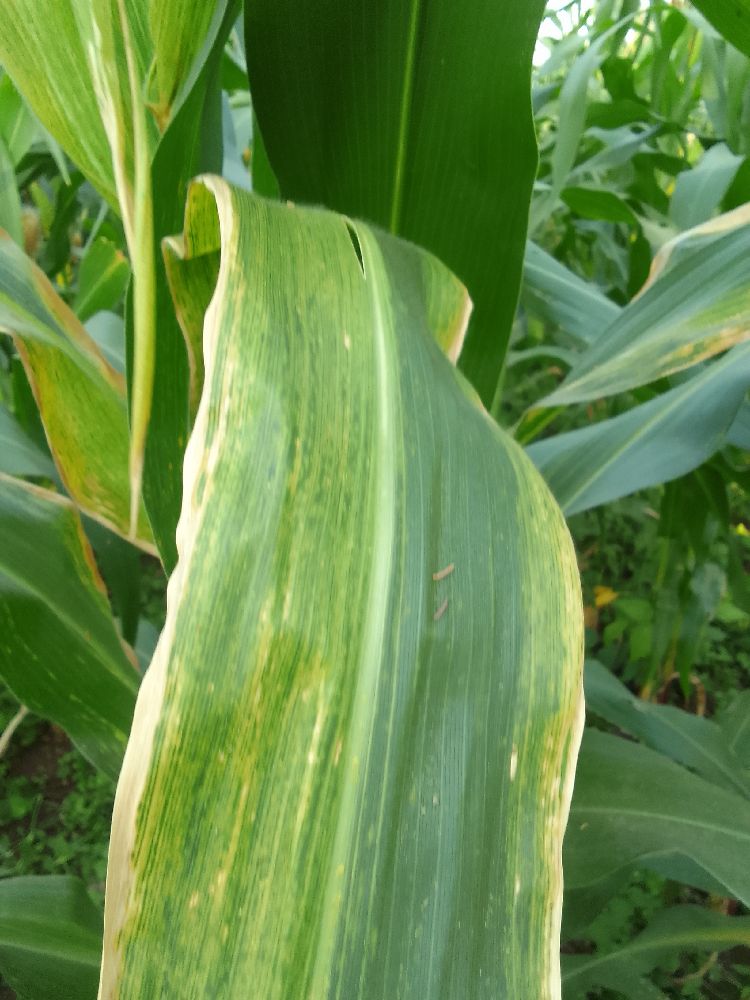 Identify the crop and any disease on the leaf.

maize, maize lethal necrosis
